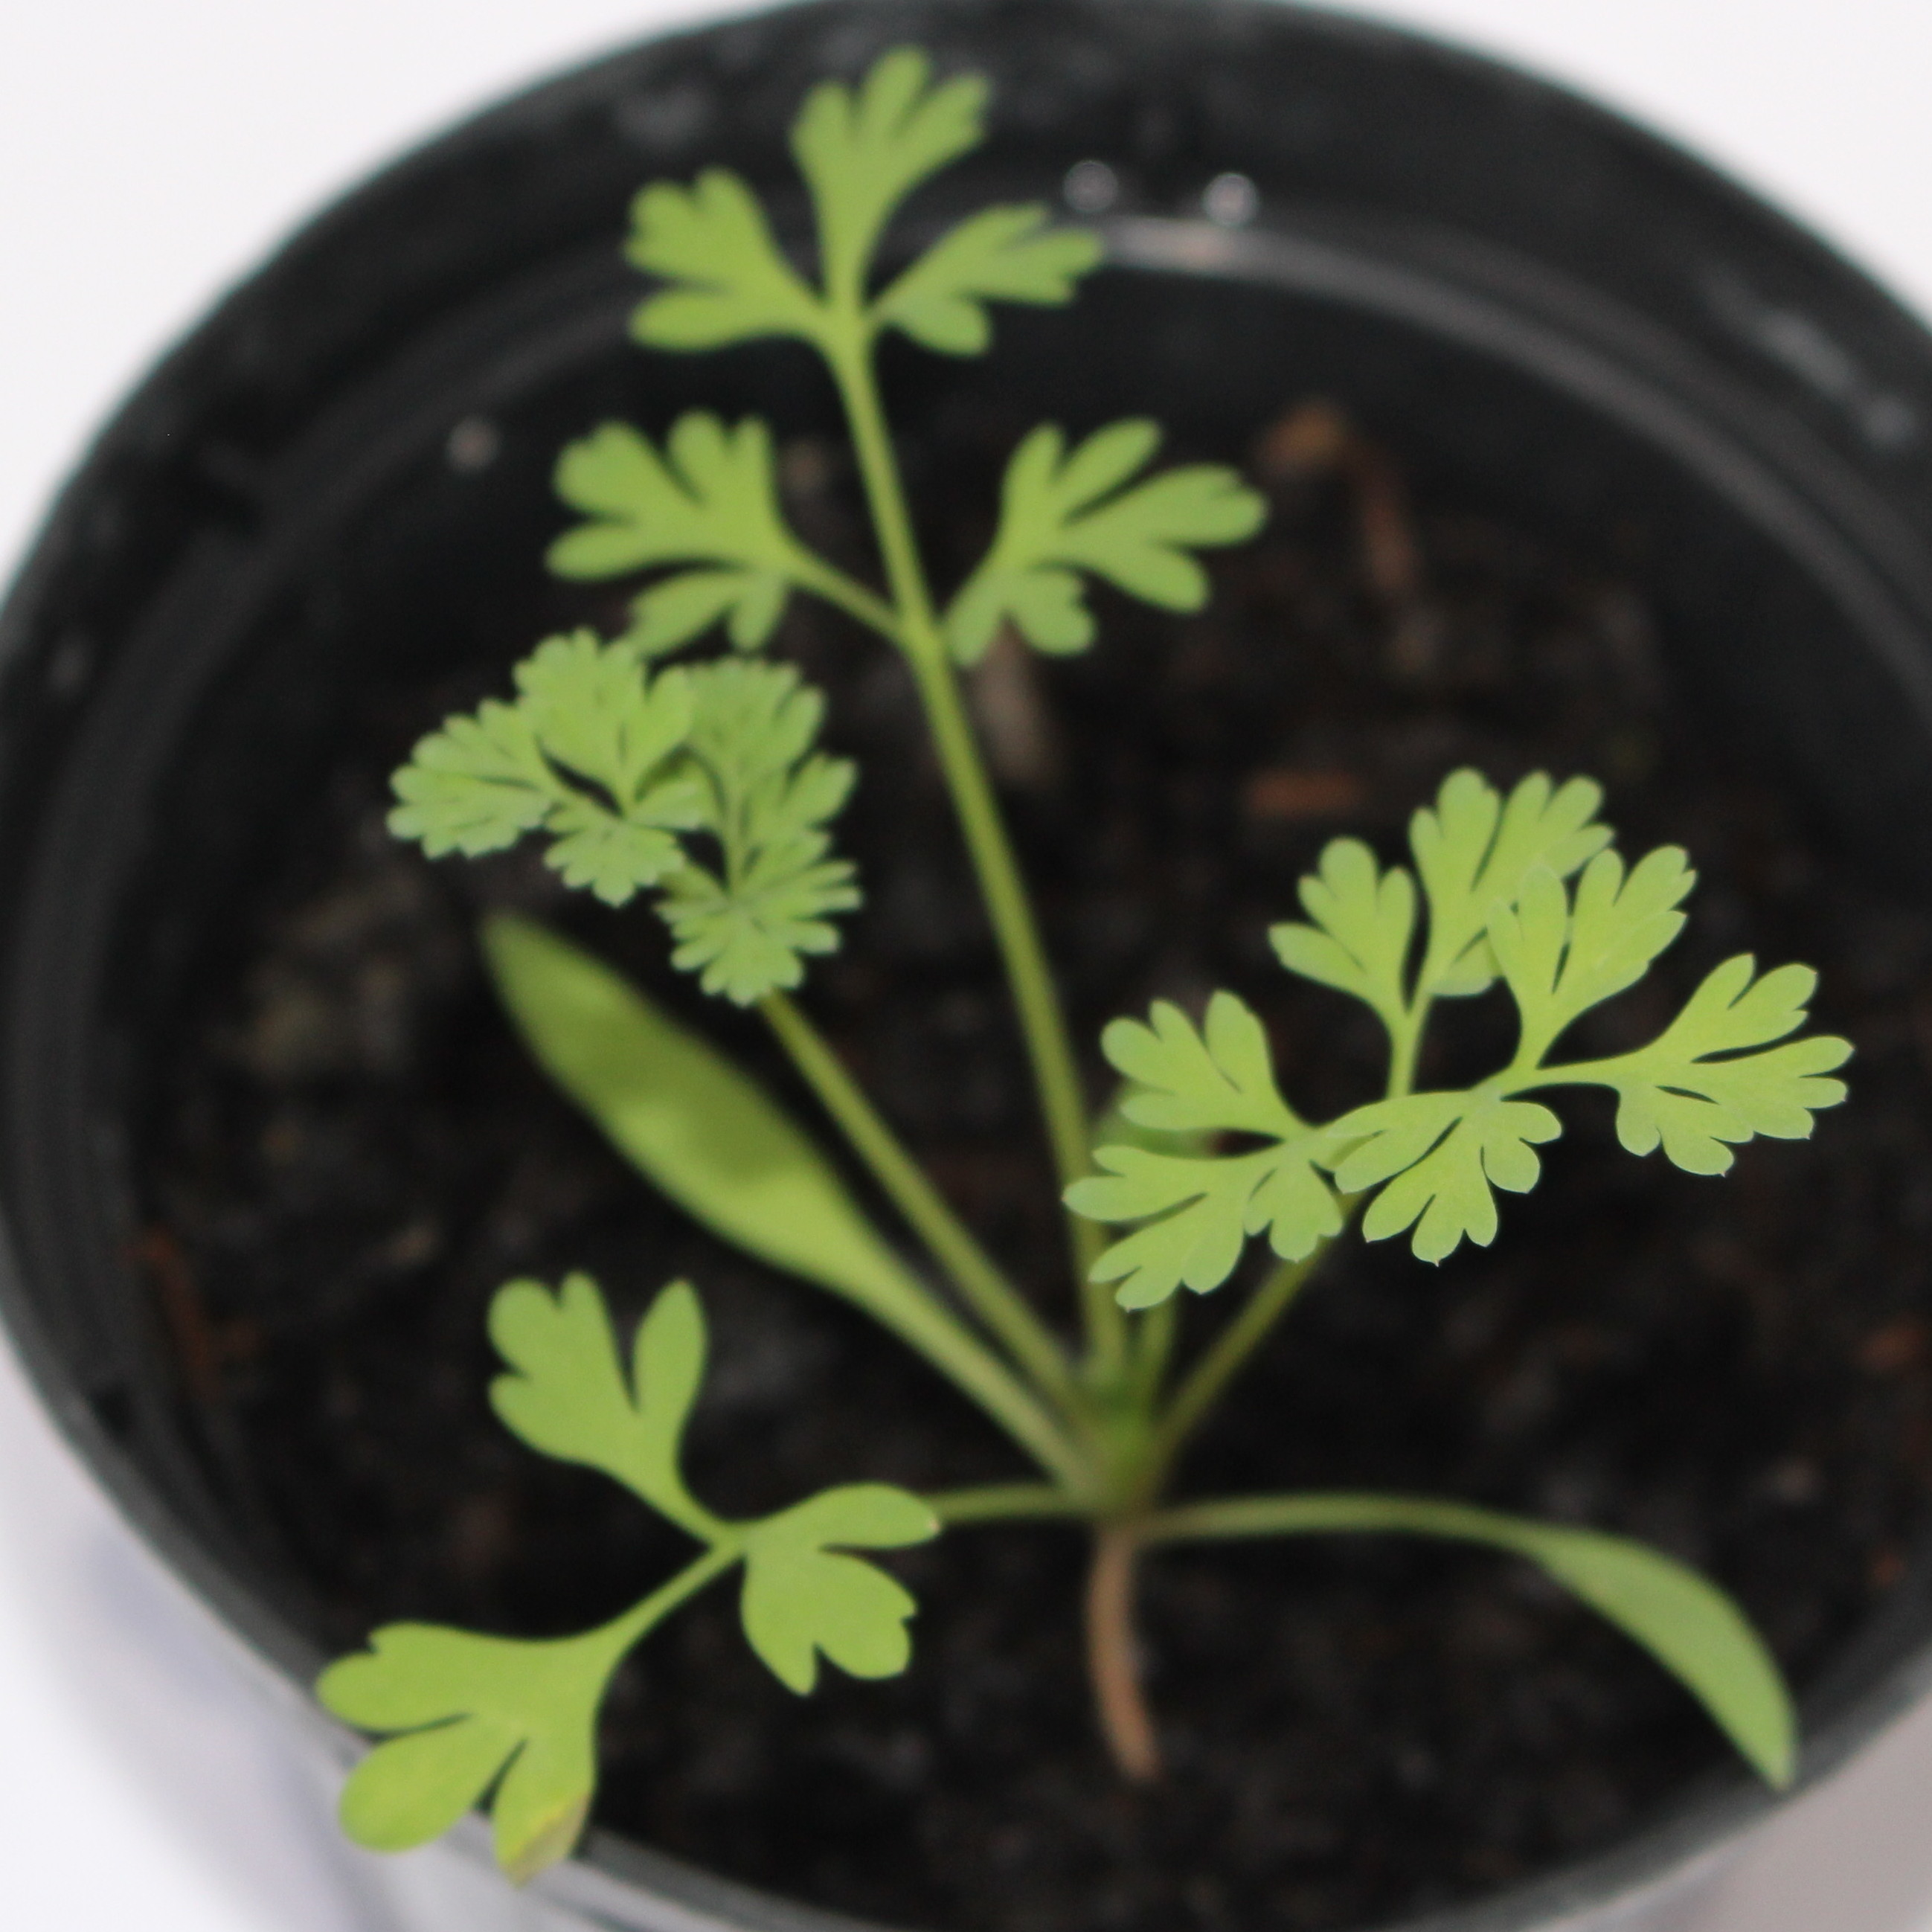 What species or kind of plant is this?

Fumaria officinalis
